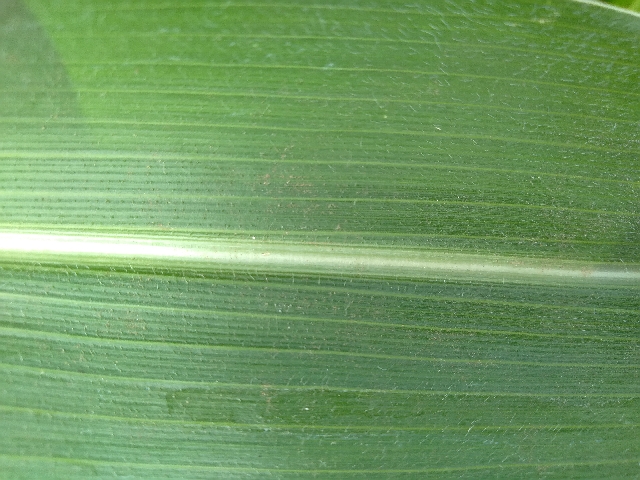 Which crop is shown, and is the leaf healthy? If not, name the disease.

maize, healthy
